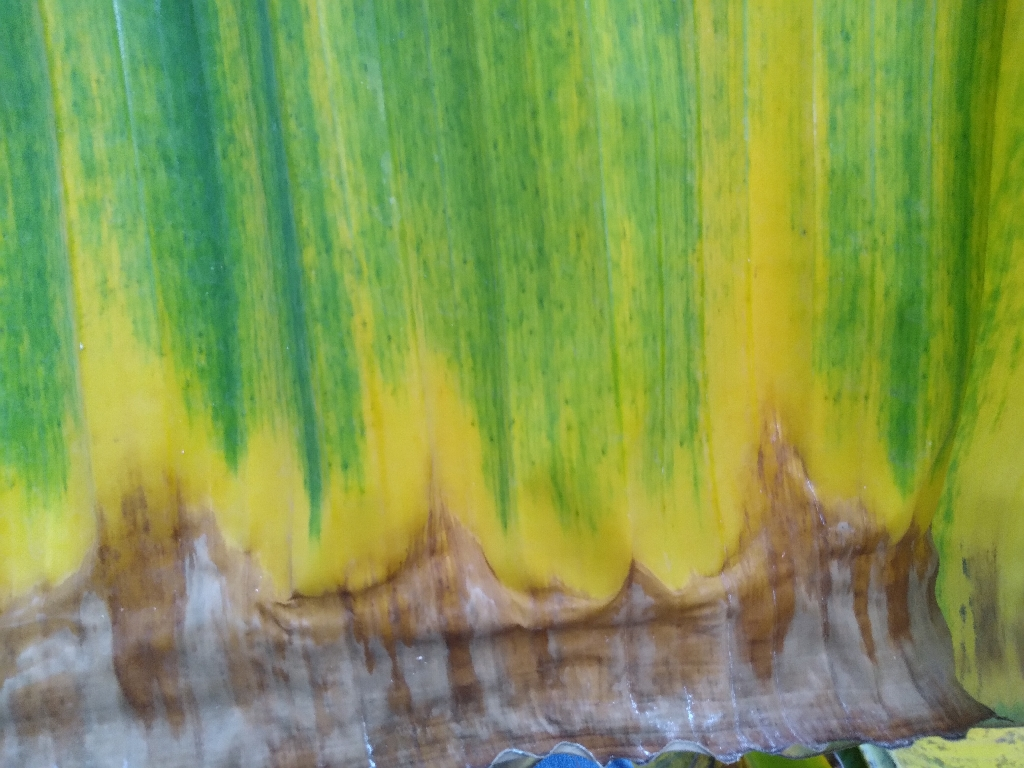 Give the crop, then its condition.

banana, fusarium wilt race 1
